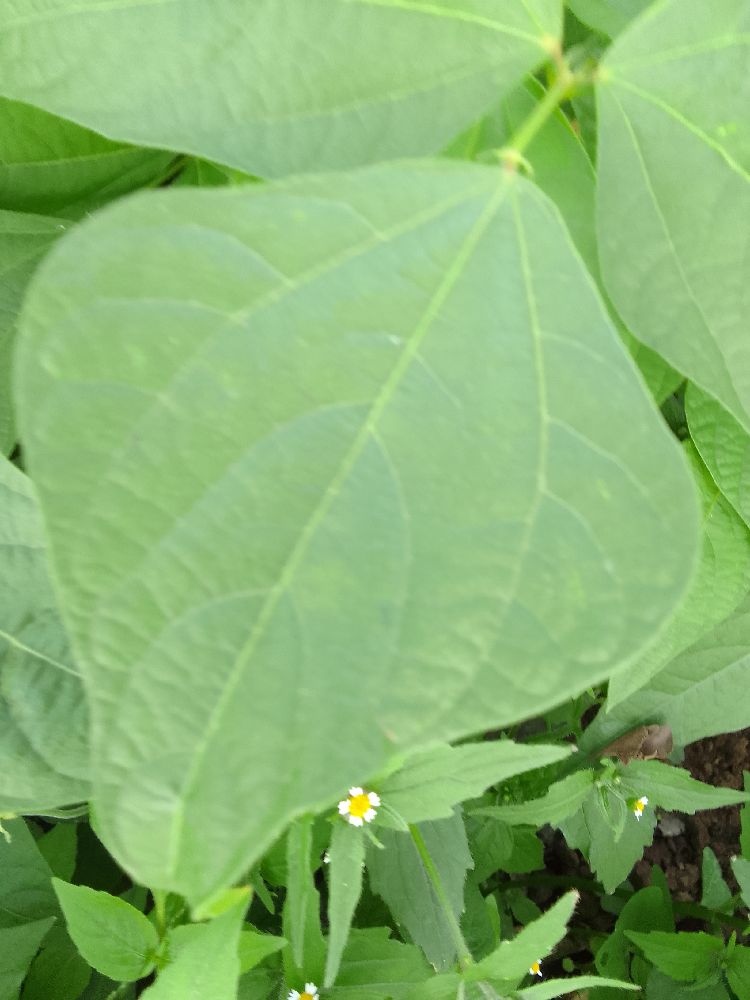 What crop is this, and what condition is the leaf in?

common bean, healthy
